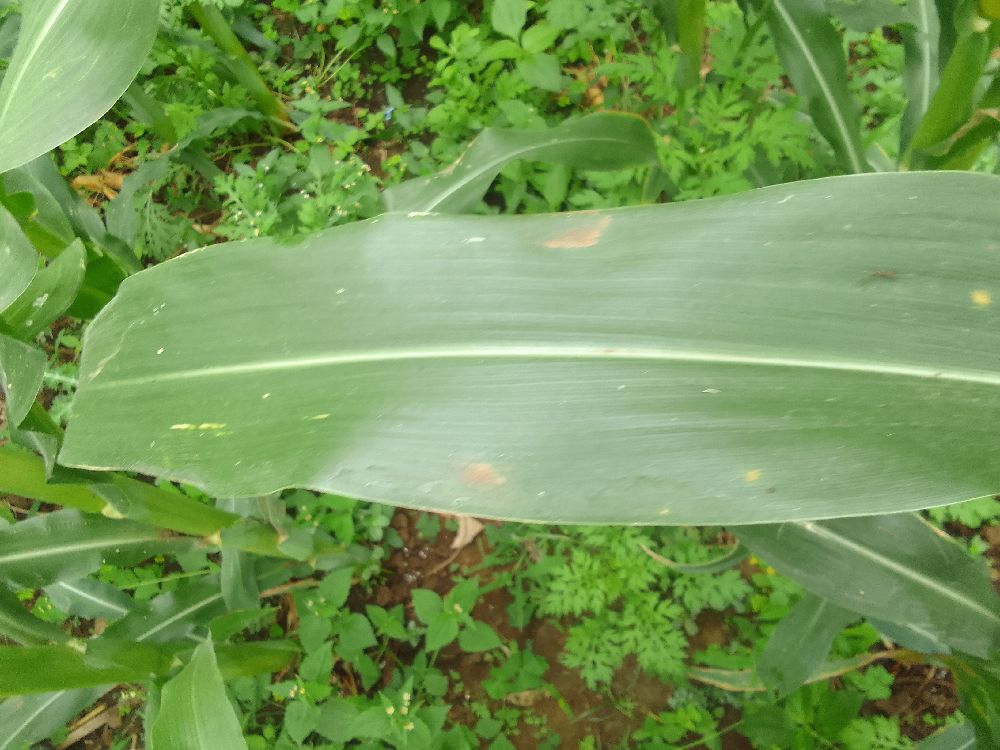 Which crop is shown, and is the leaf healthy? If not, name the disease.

maize, healthy
